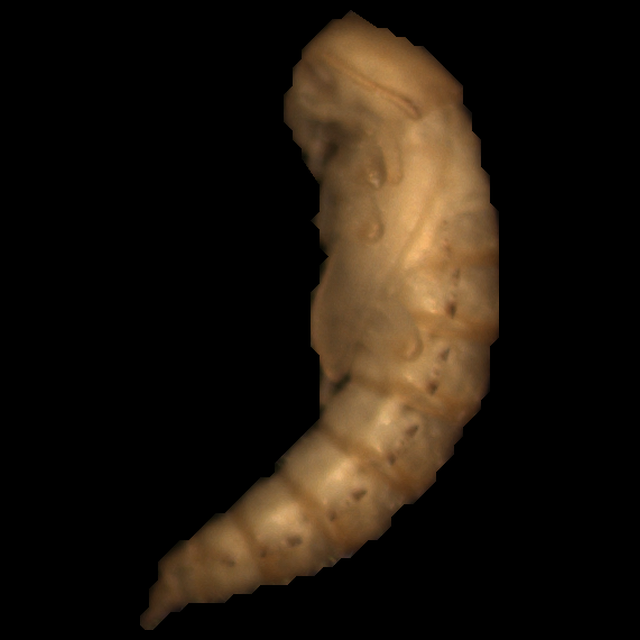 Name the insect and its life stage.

mealworm pupa
